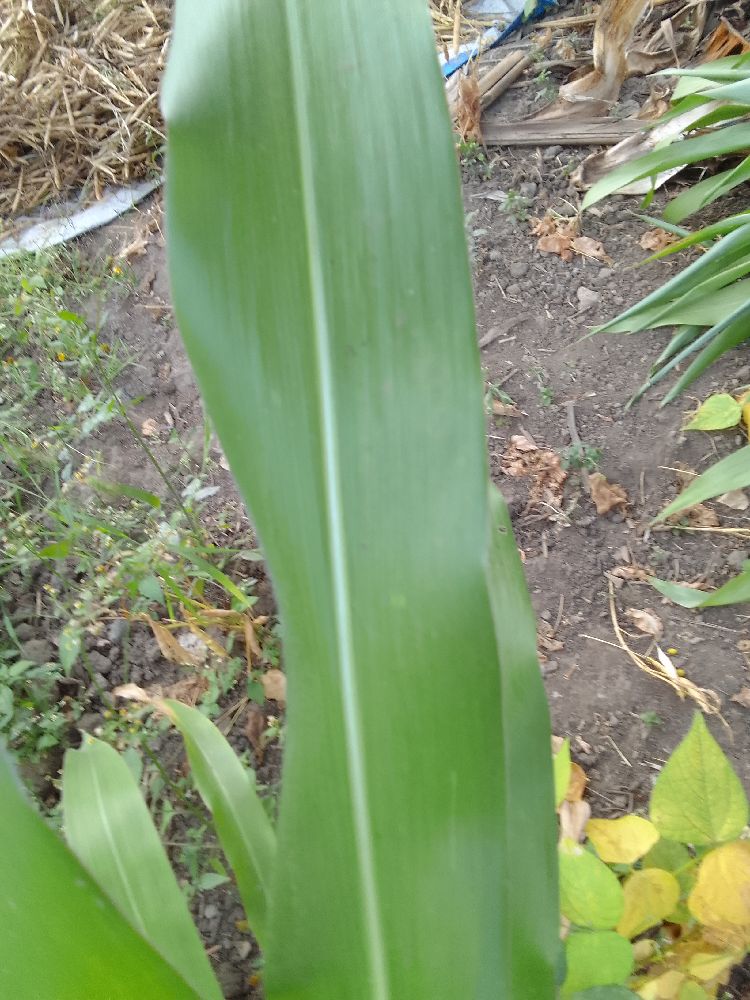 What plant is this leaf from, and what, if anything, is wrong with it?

maize, healthy
